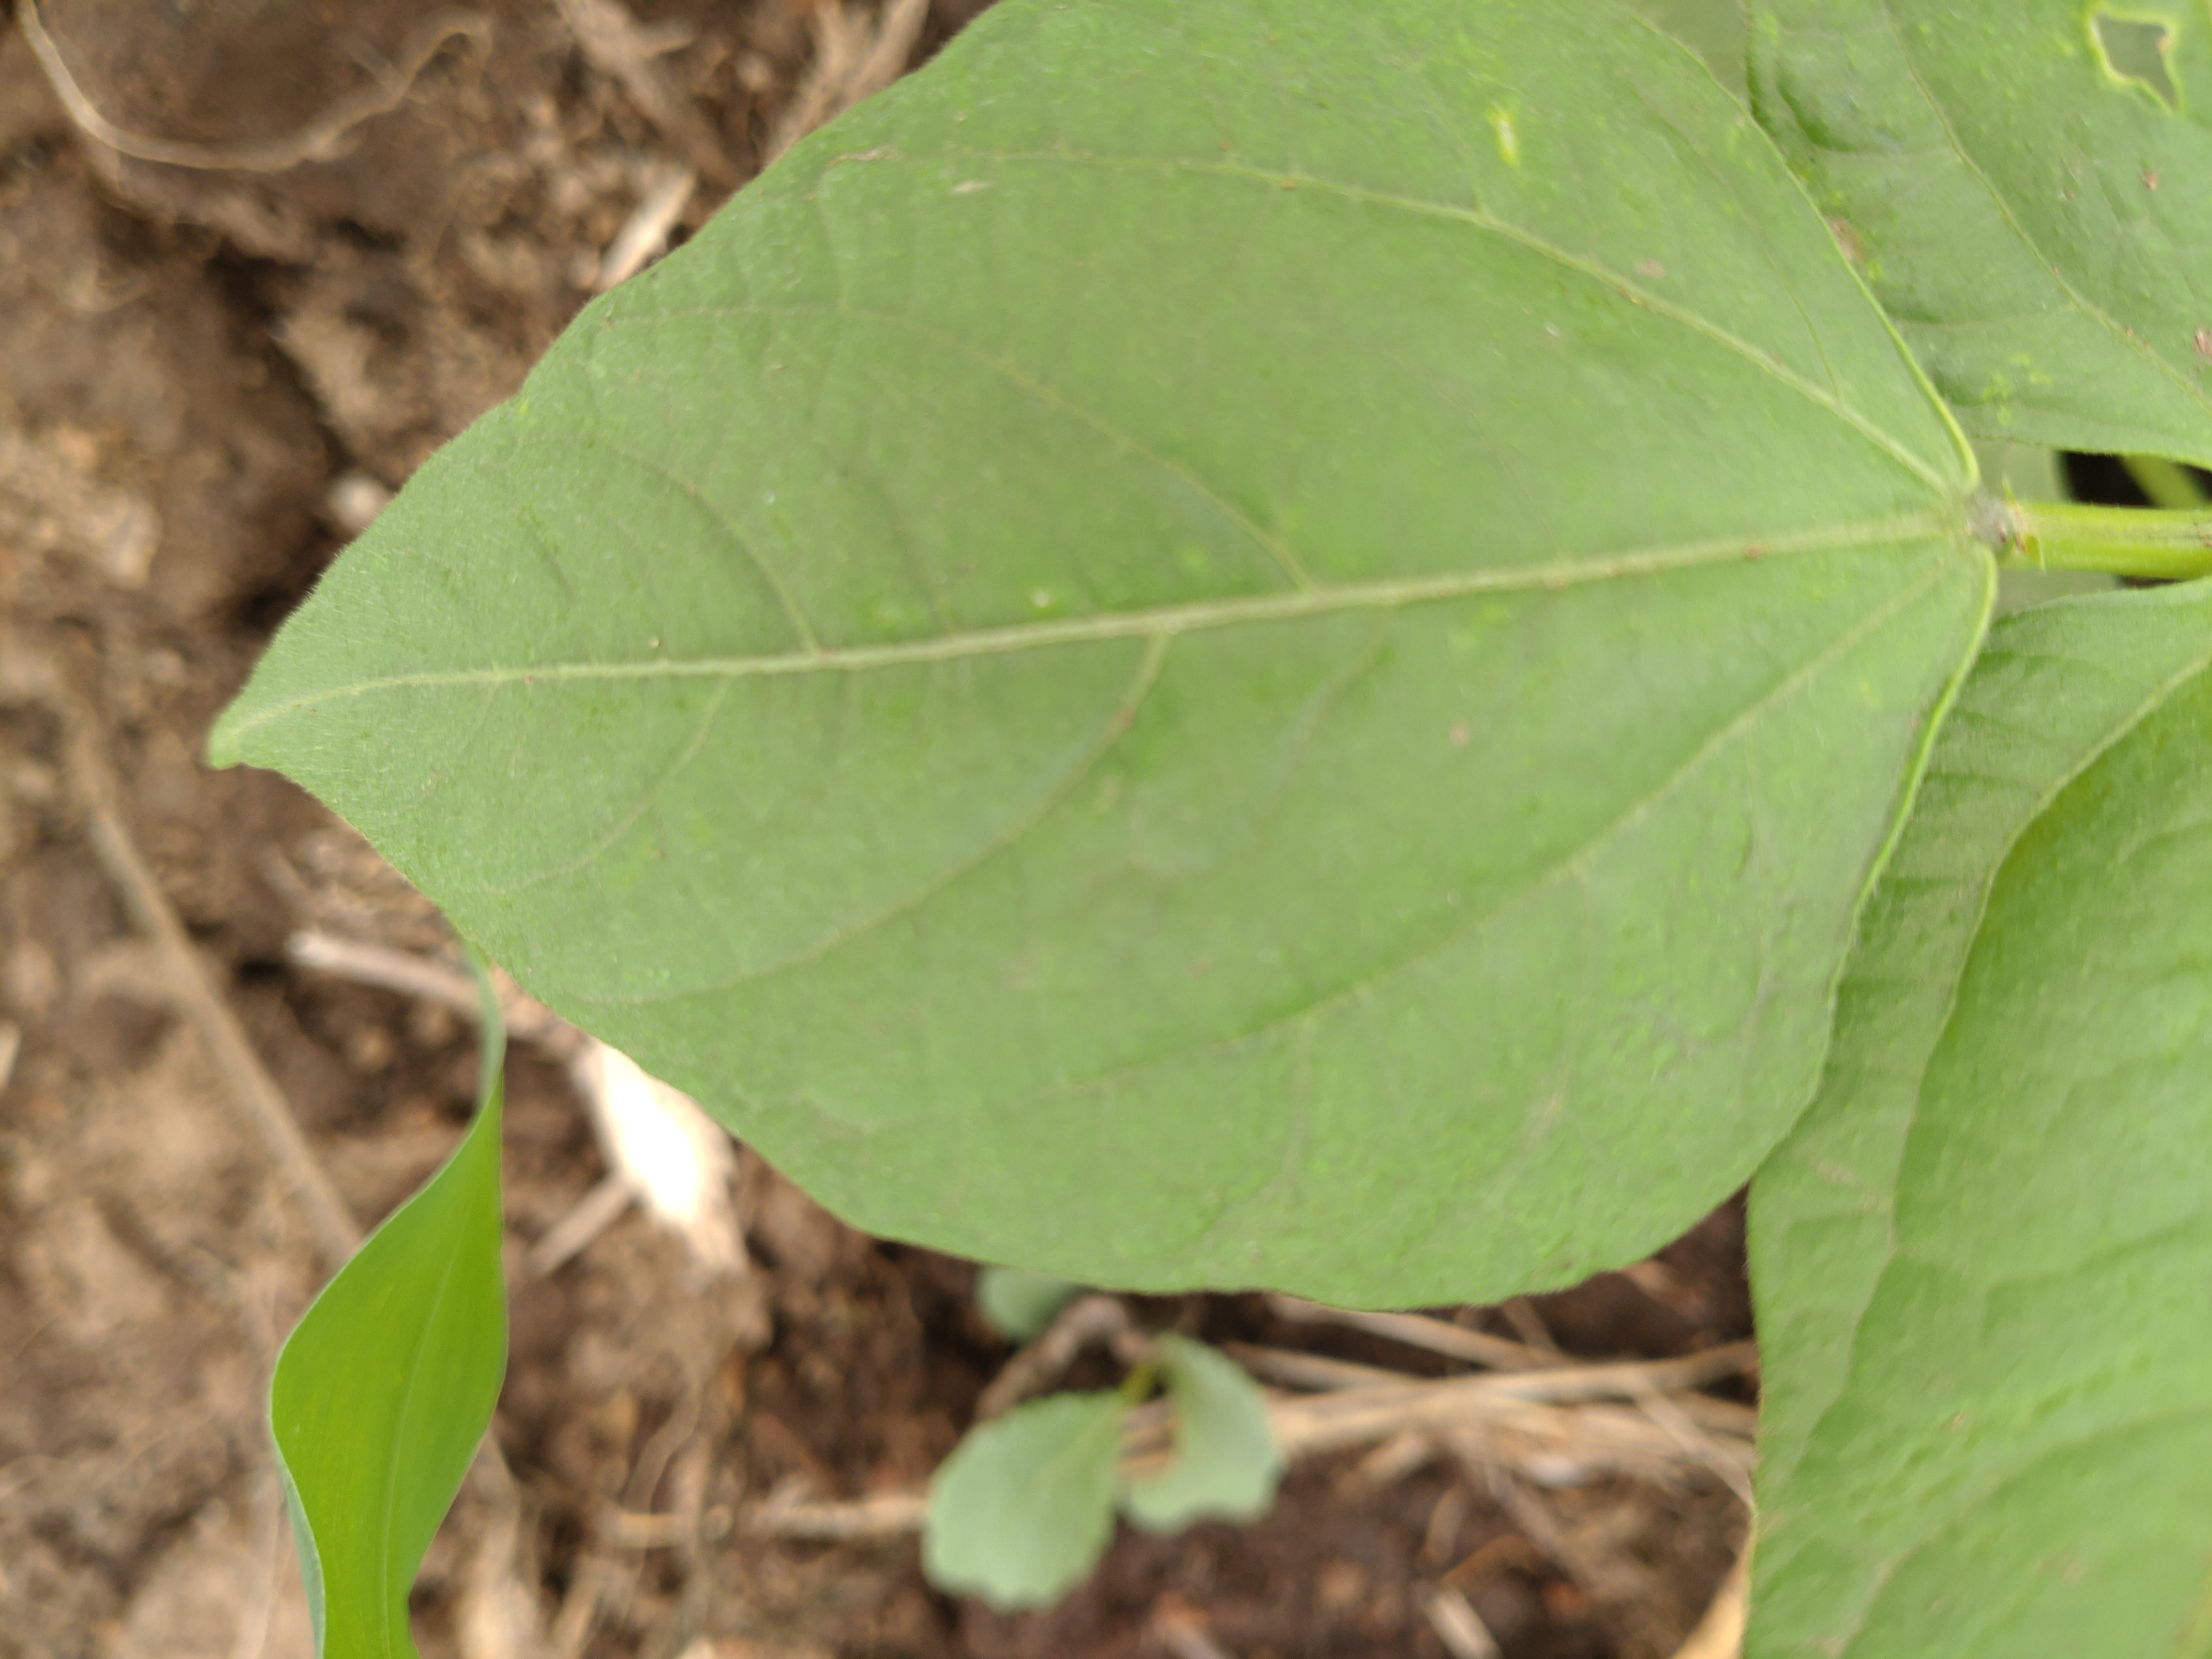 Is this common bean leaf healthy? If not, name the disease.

healthy
